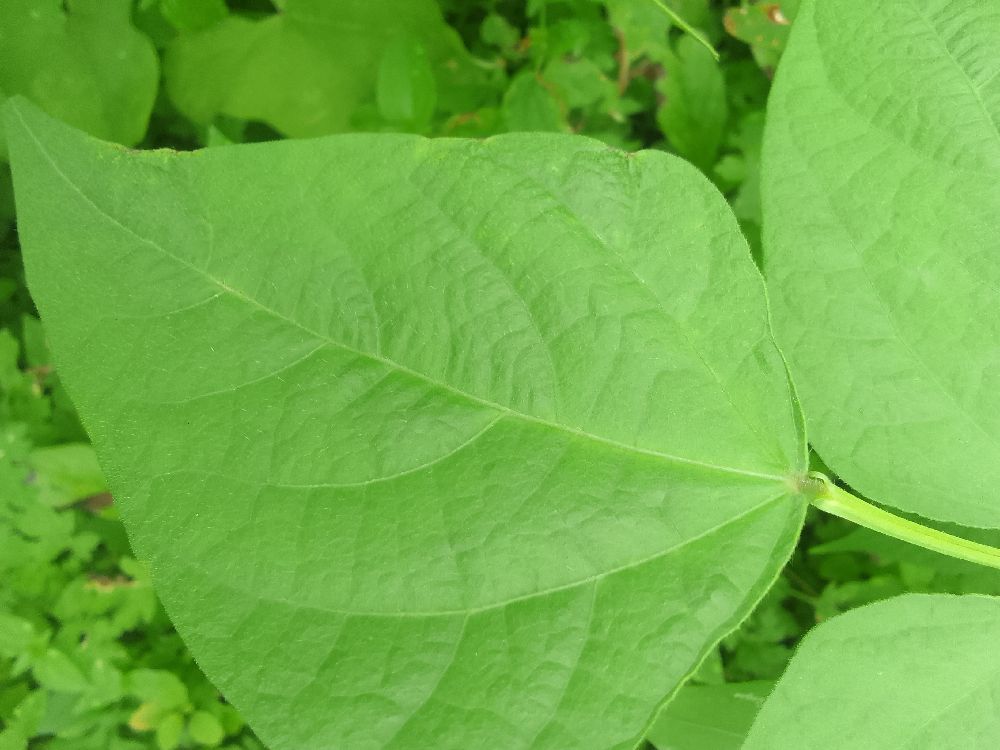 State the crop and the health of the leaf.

common bean, healthy
